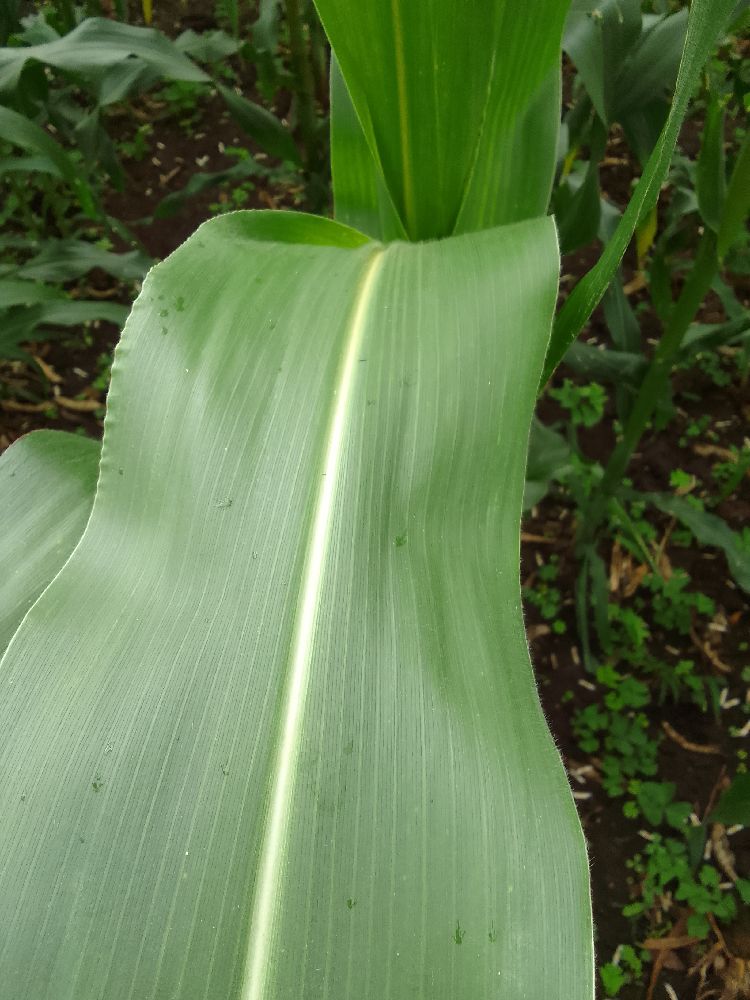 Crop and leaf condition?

maize, healthy
